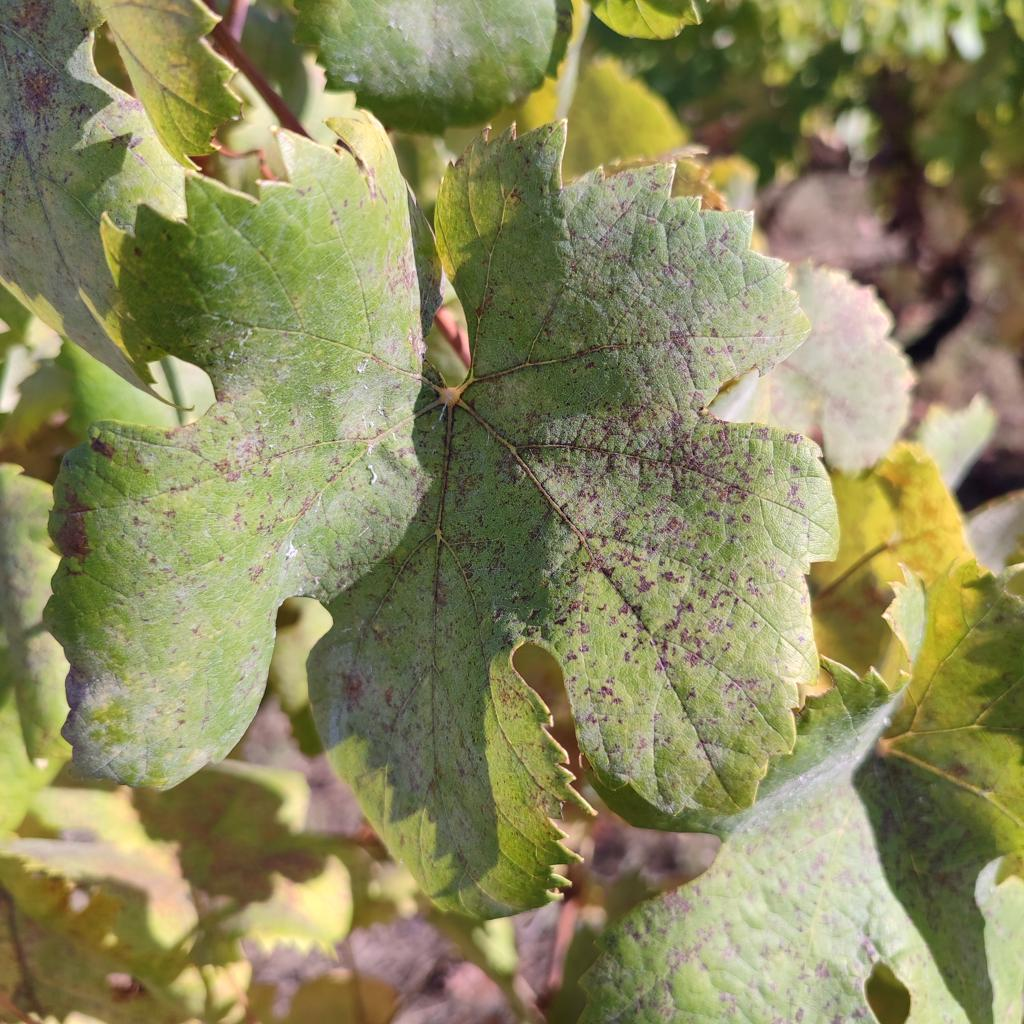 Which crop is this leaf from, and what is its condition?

grapevine, powdery mildew
